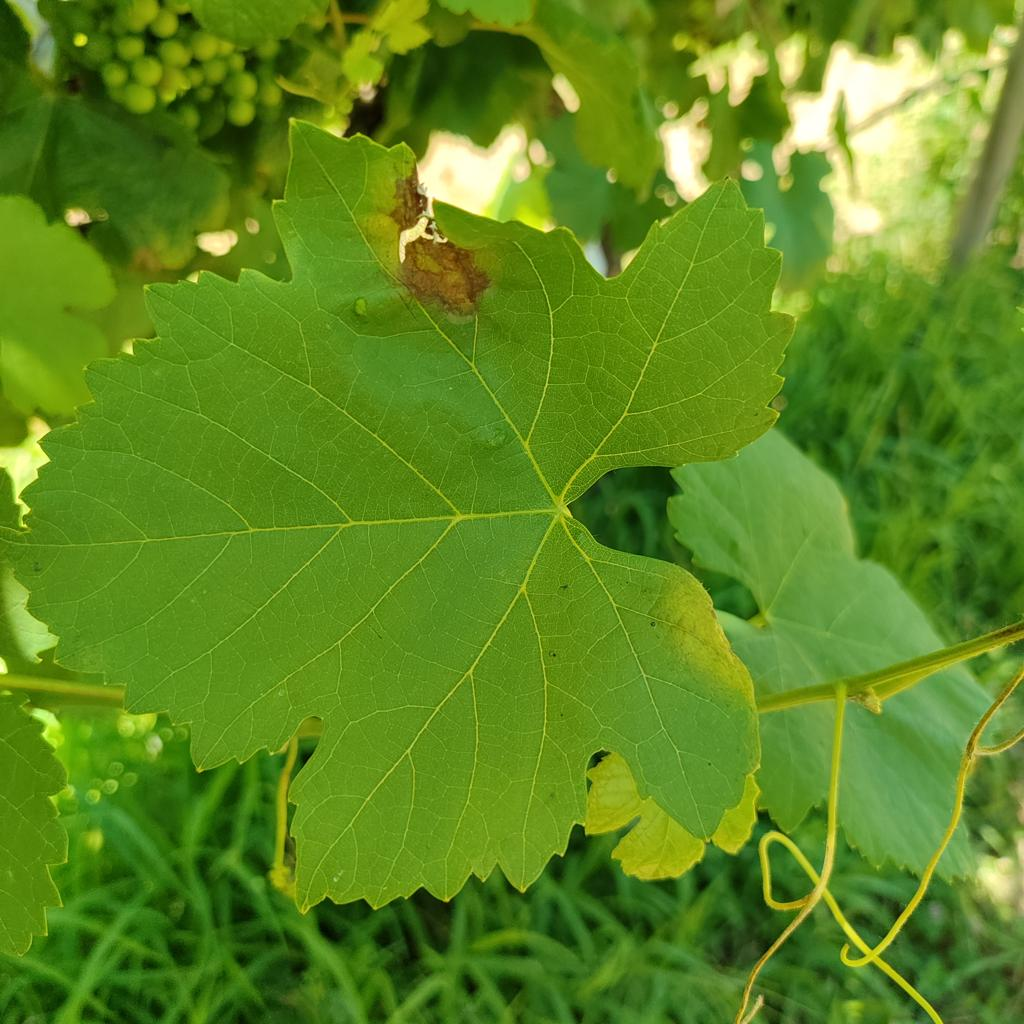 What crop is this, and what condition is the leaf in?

grapevine, downy mildew
